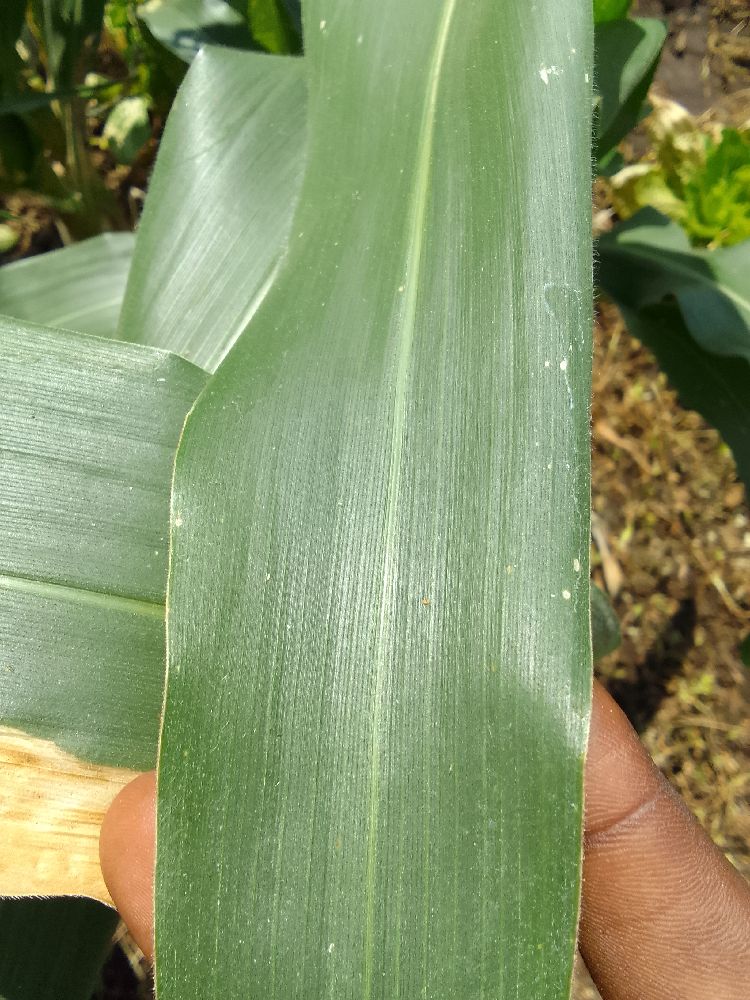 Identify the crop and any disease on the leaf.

maize, healthy
